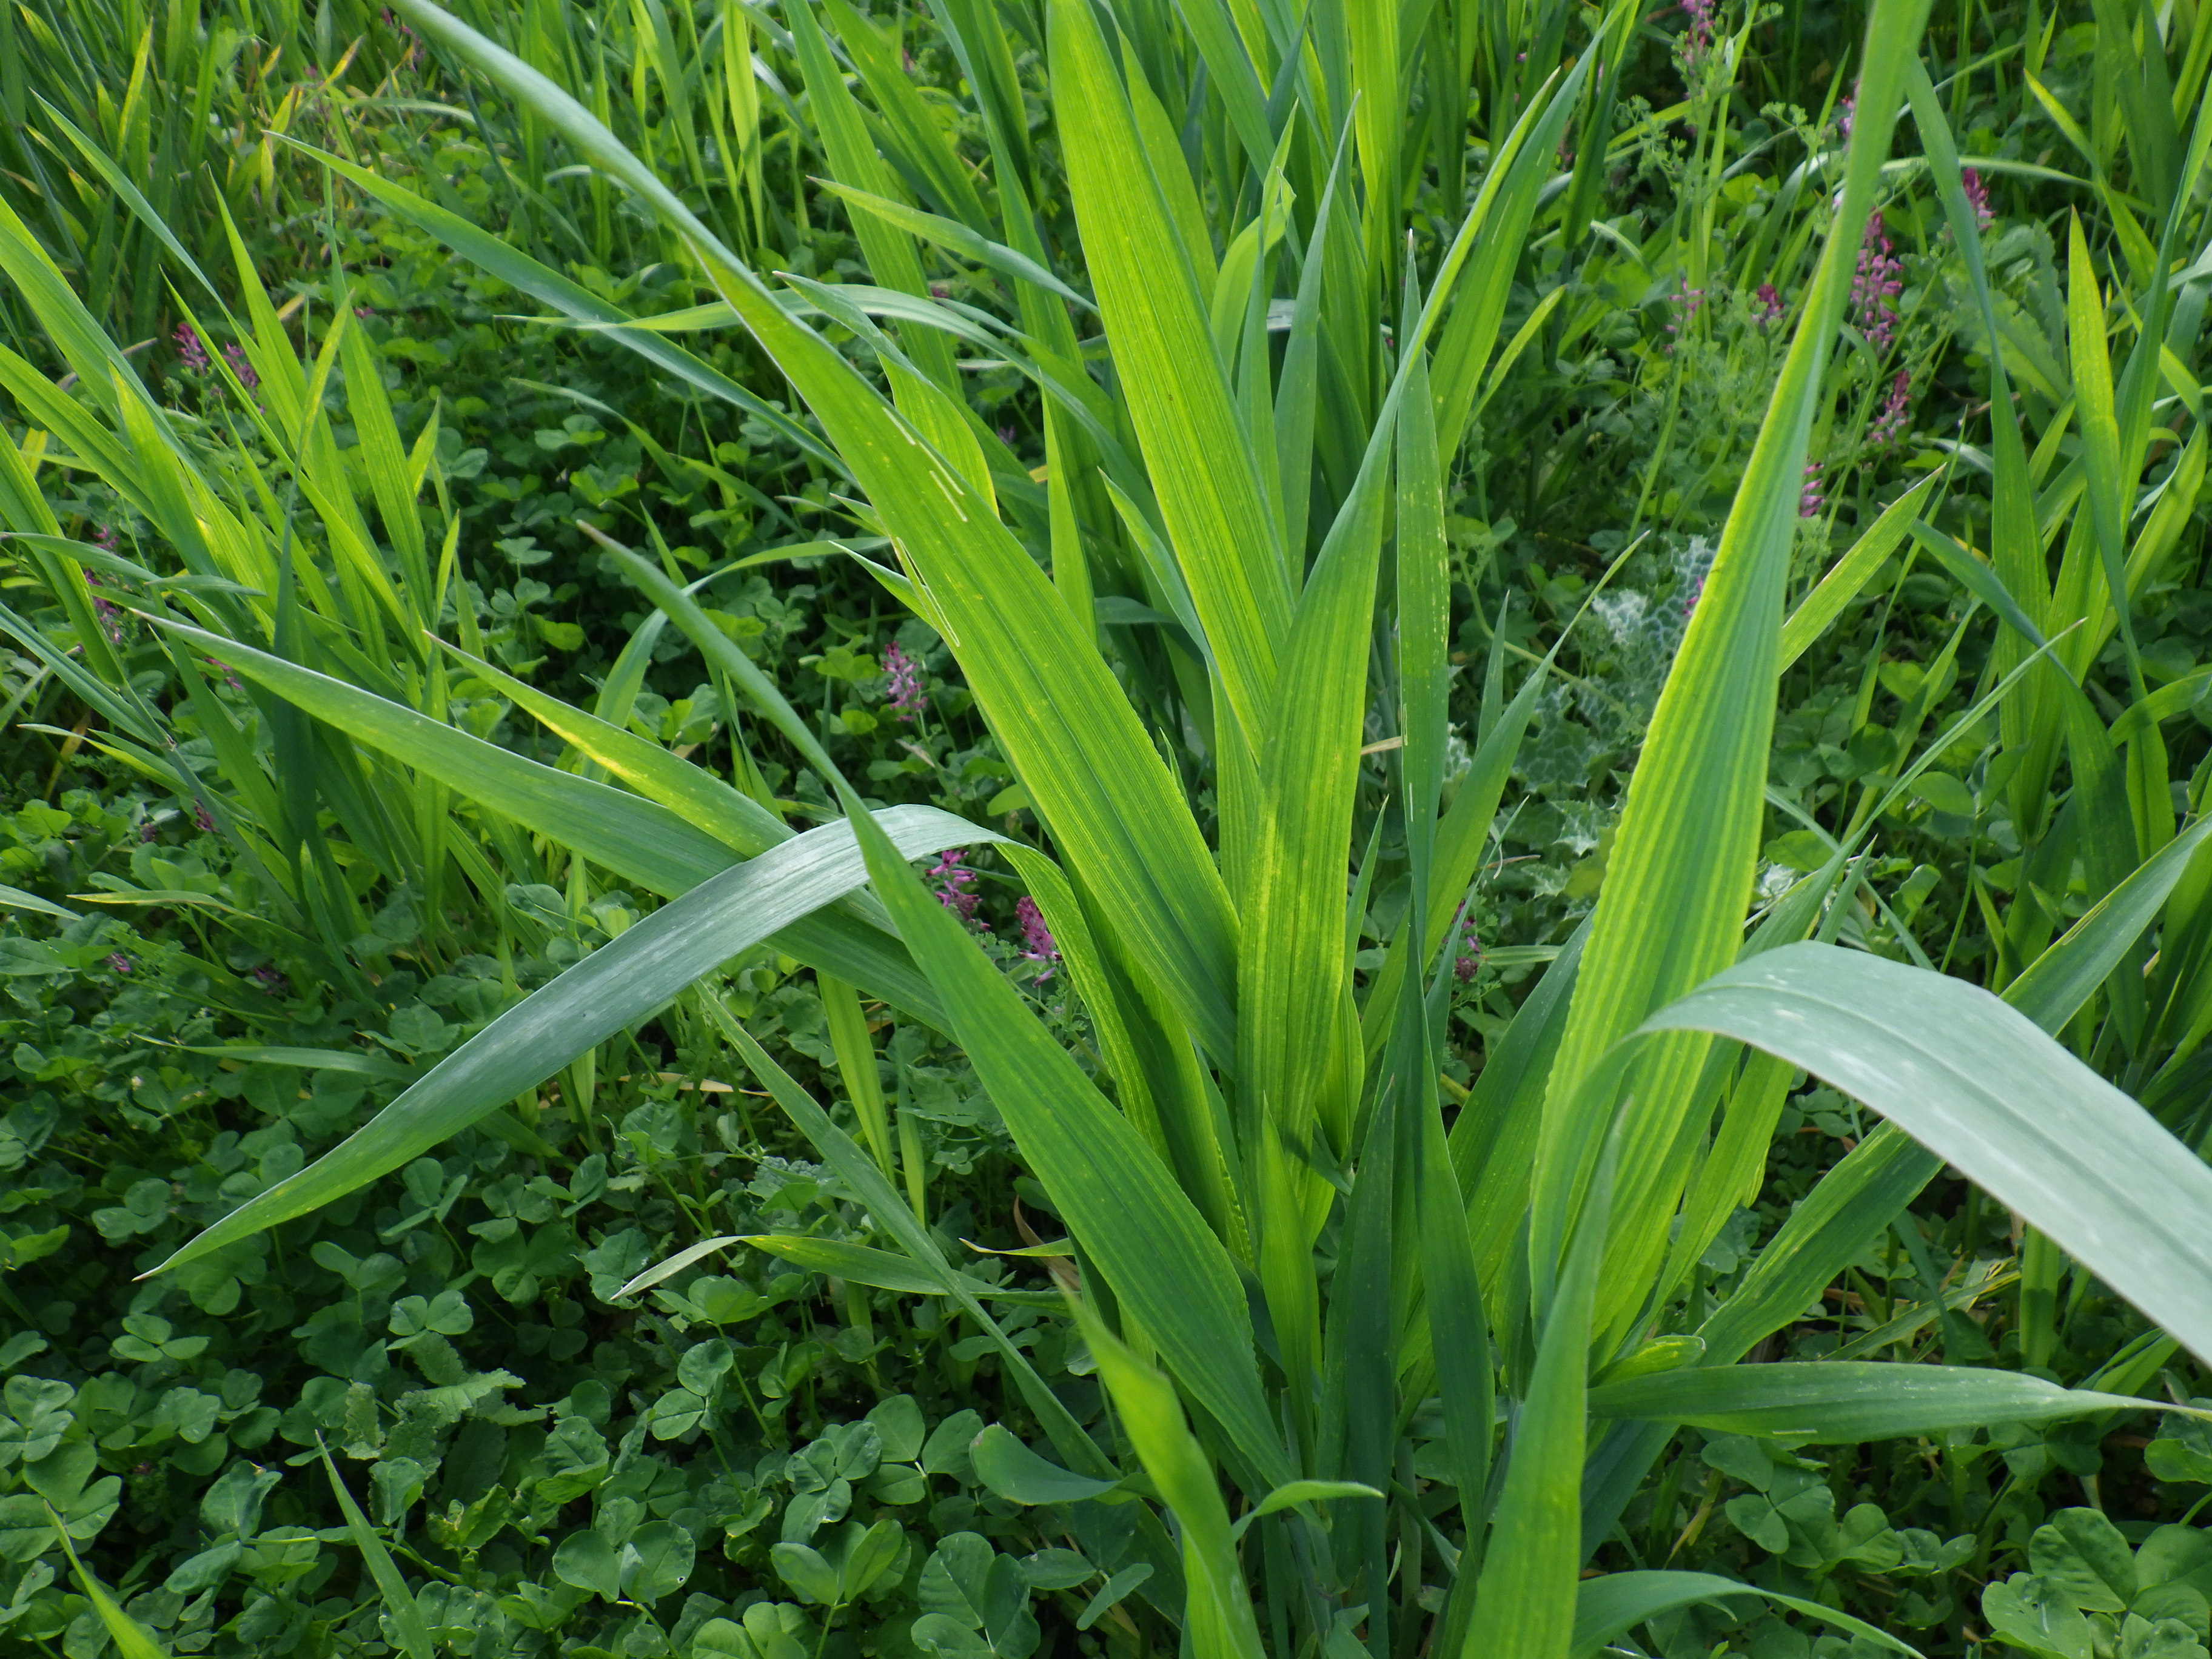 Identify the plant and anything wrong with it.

wheat, phytophagous
